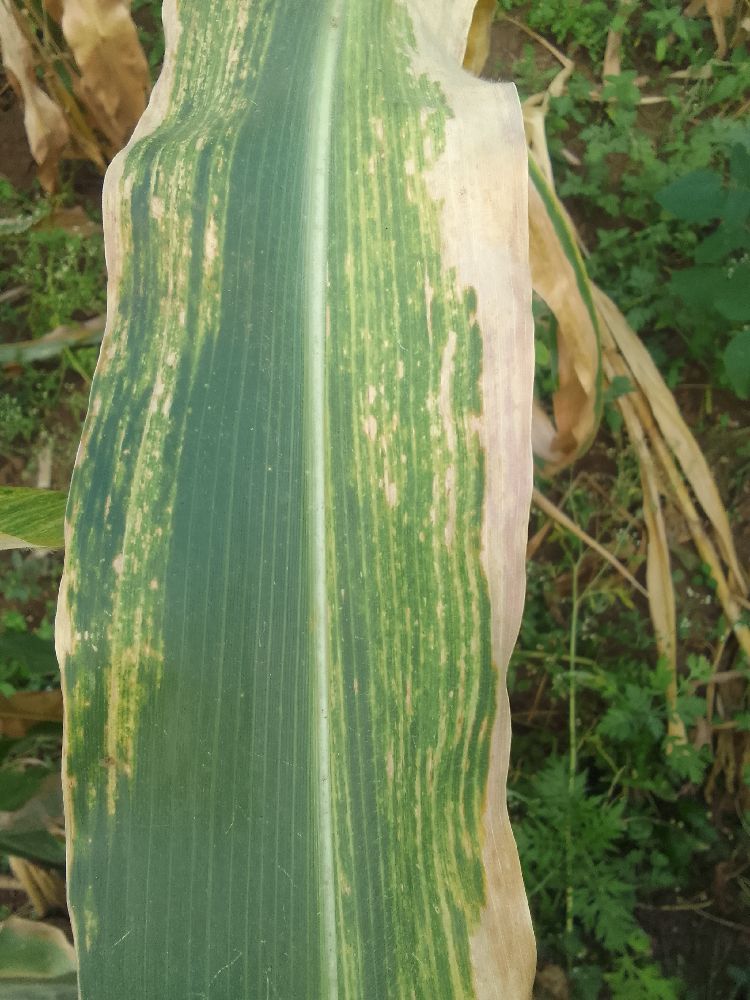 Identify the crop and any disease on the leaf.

maize, maize lethal necrosis
